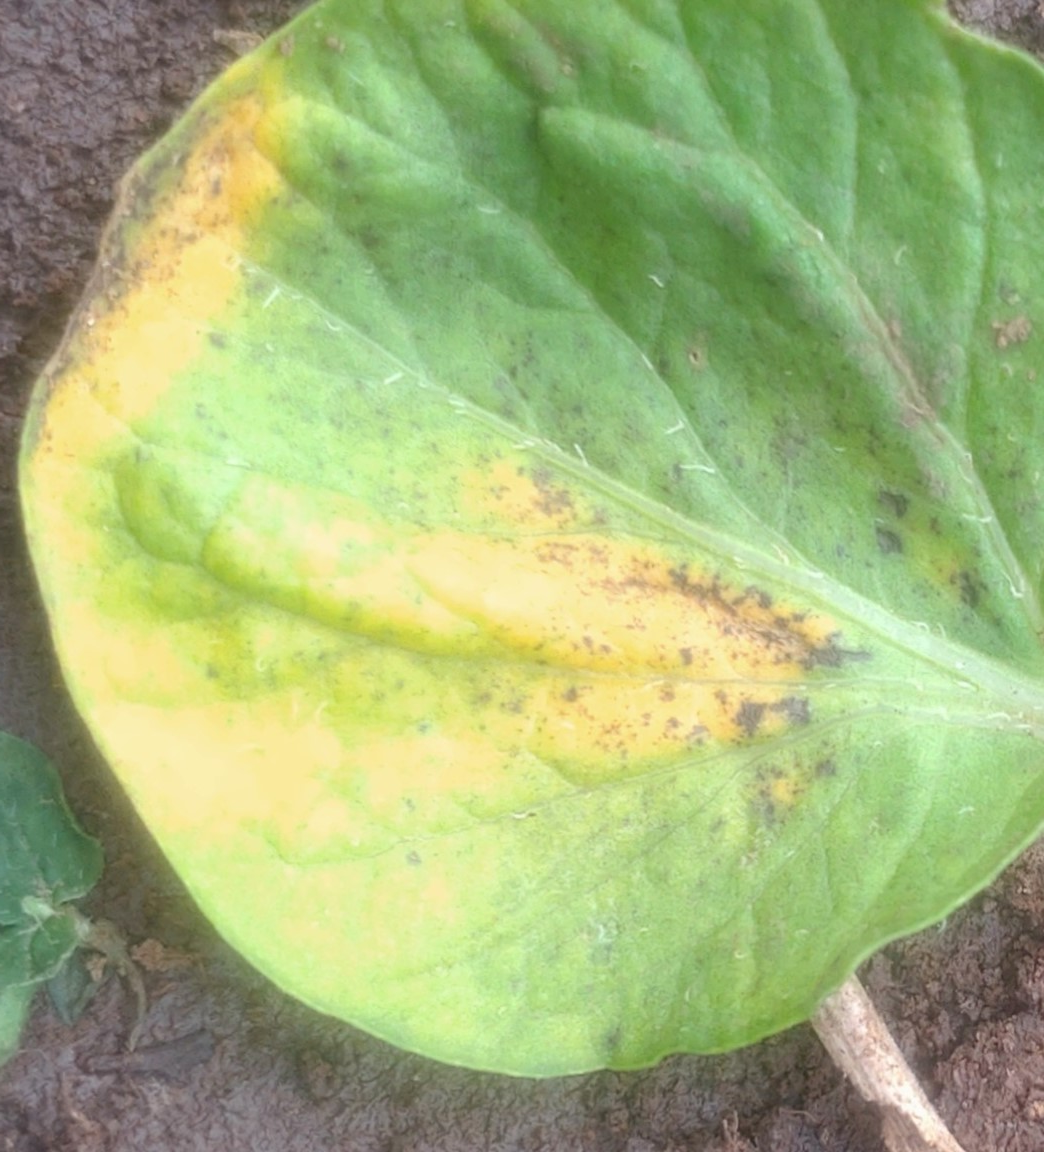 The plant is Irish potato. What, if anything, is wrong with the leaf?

late blight
